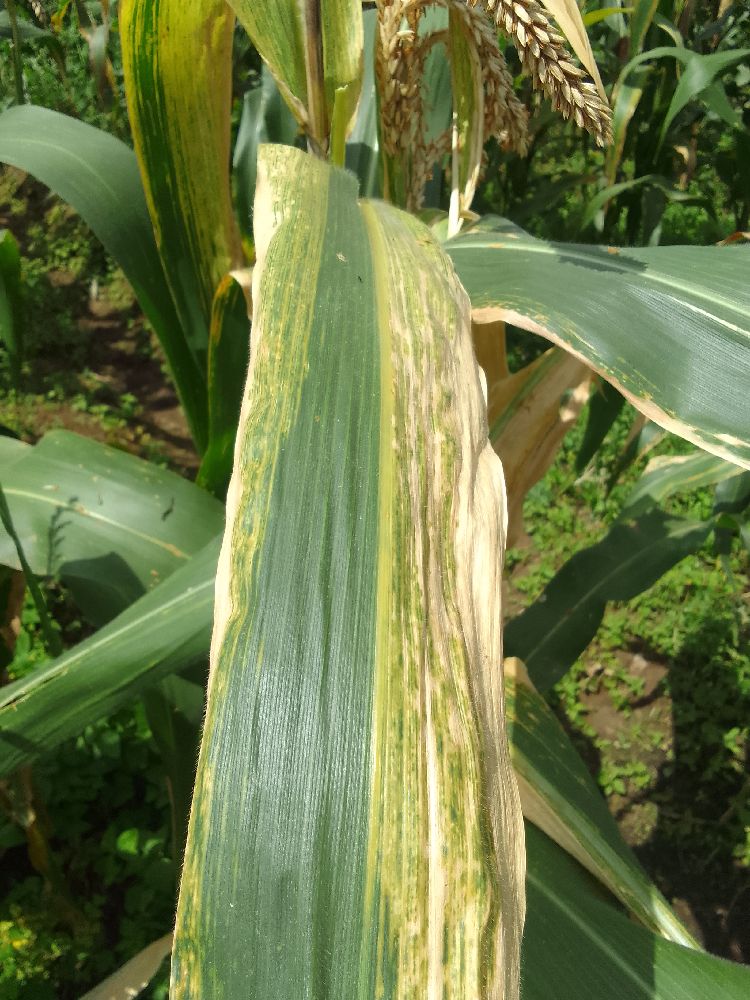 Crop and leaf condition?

maize, maize lethal necrosis
